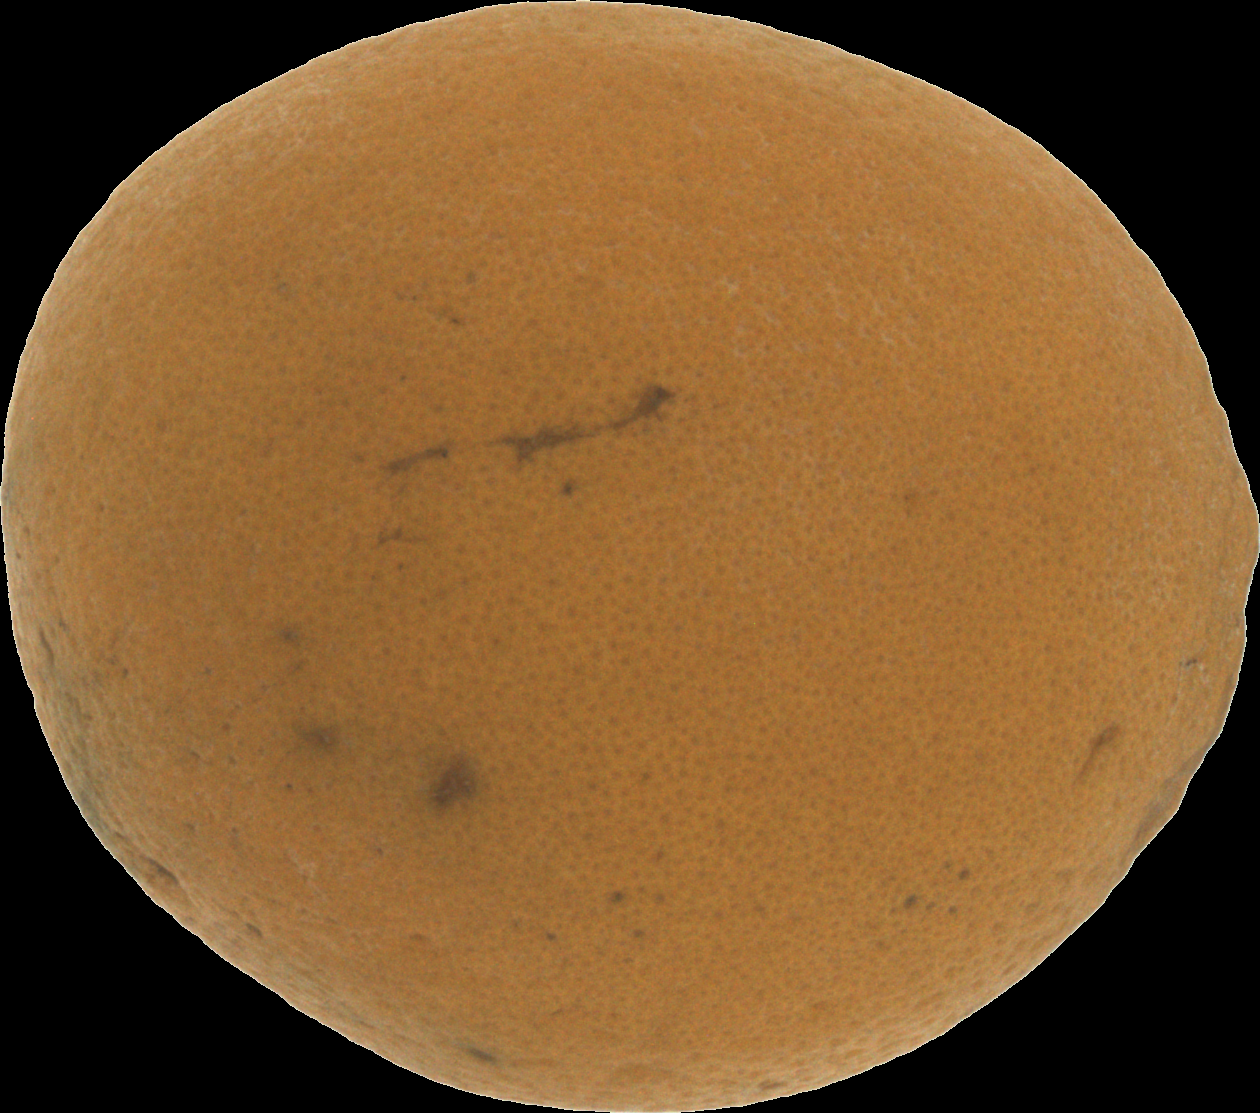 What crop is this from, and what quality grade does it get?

orange, bad
